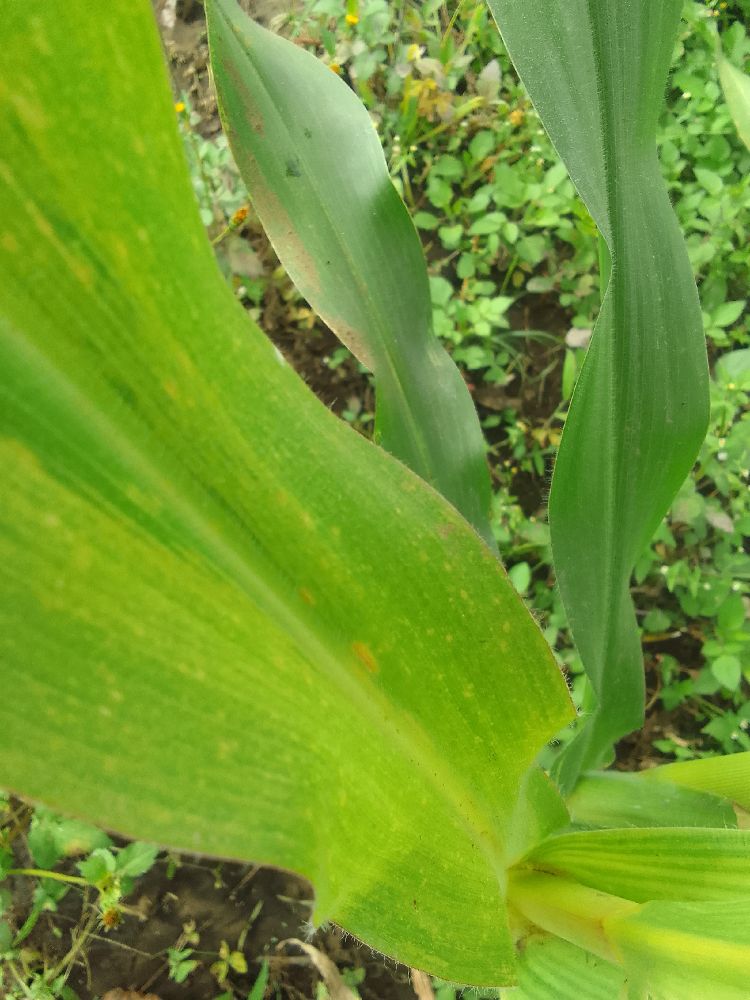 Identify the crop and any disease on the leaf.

maize, maize lethal necrosis
